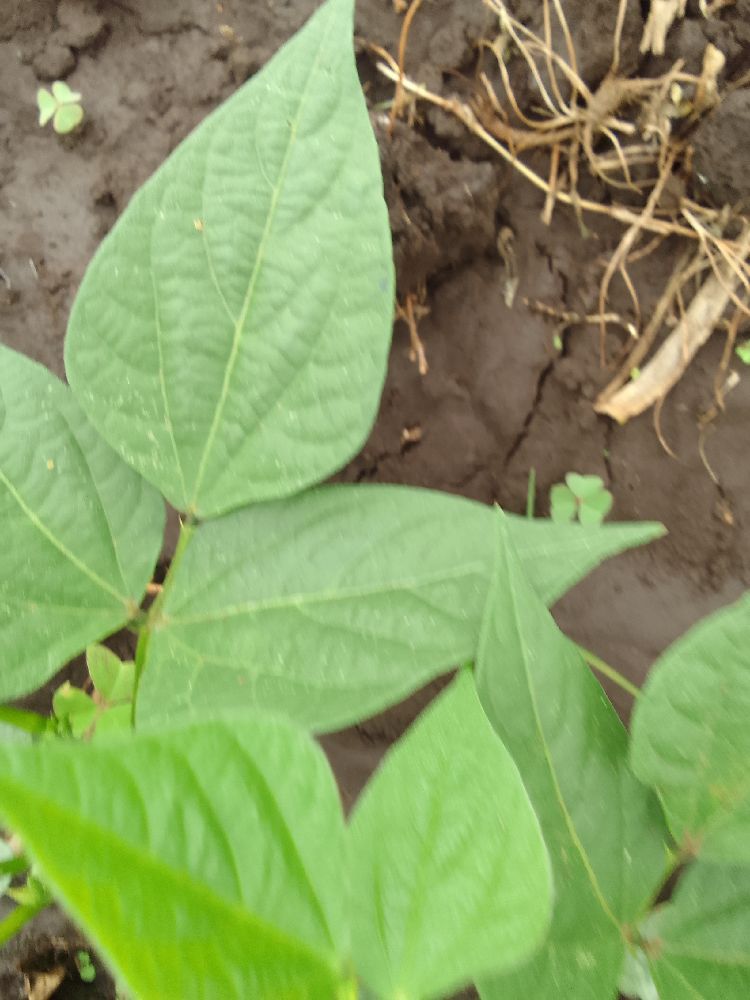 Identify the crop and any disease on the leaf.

common bean, healthy
